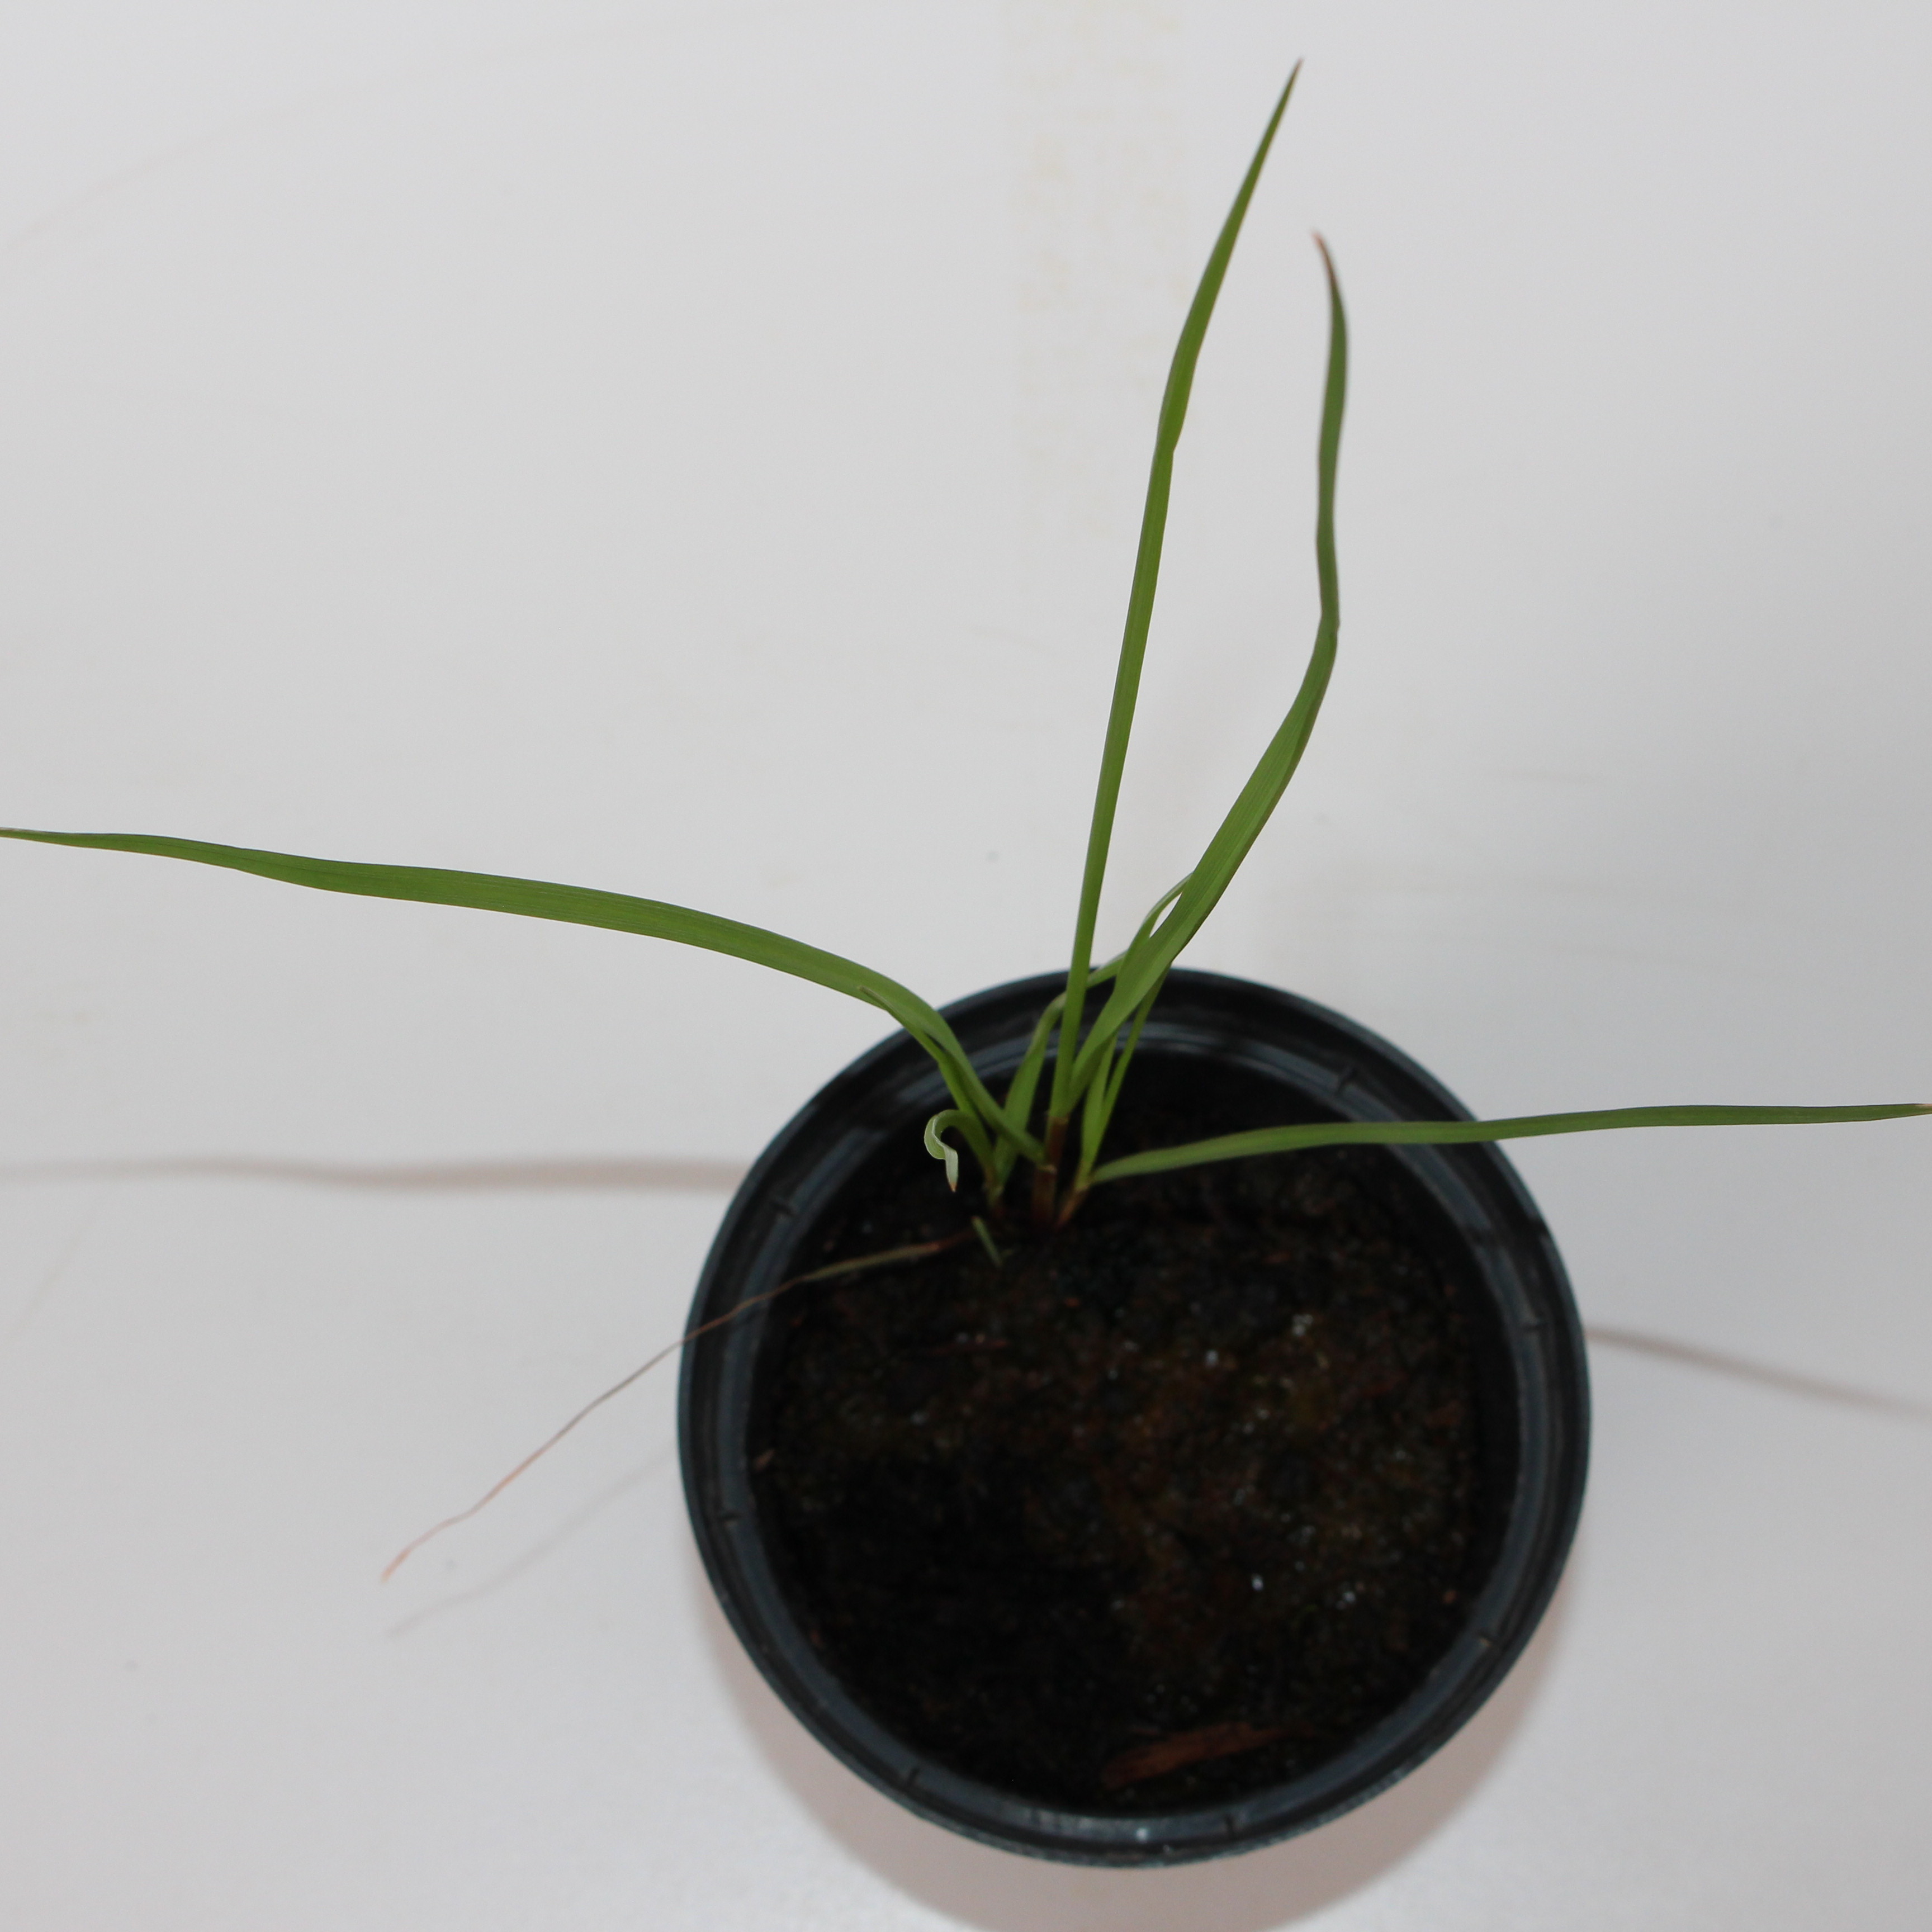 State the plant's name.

Lolium multiflorum
